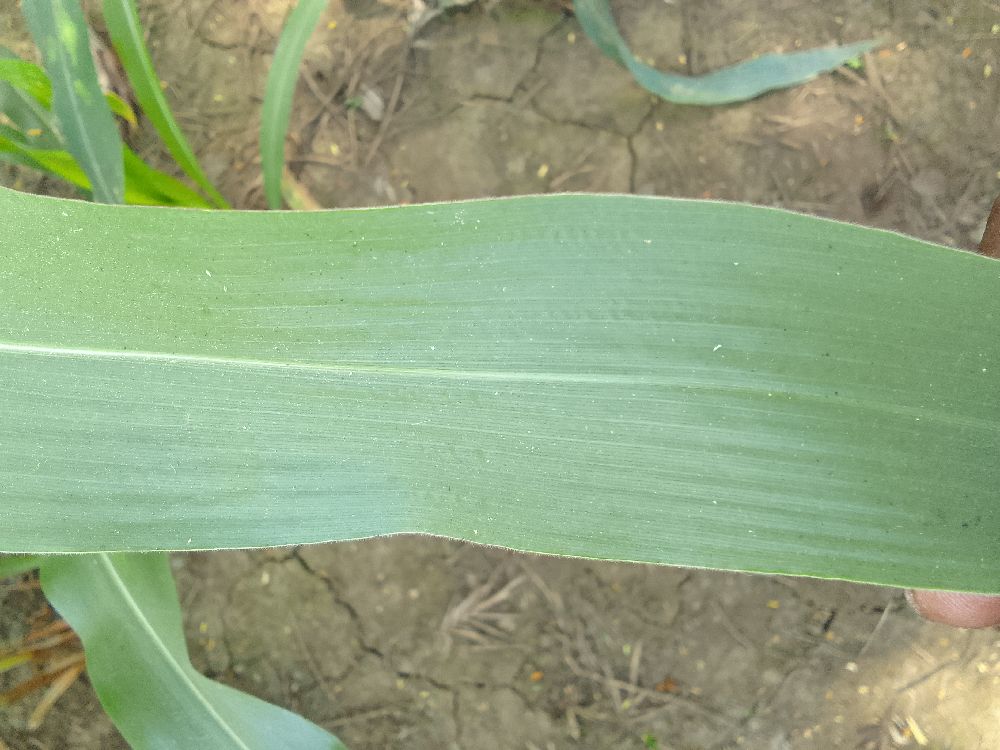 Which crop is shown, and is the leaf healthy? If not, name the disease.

maize, healthy
